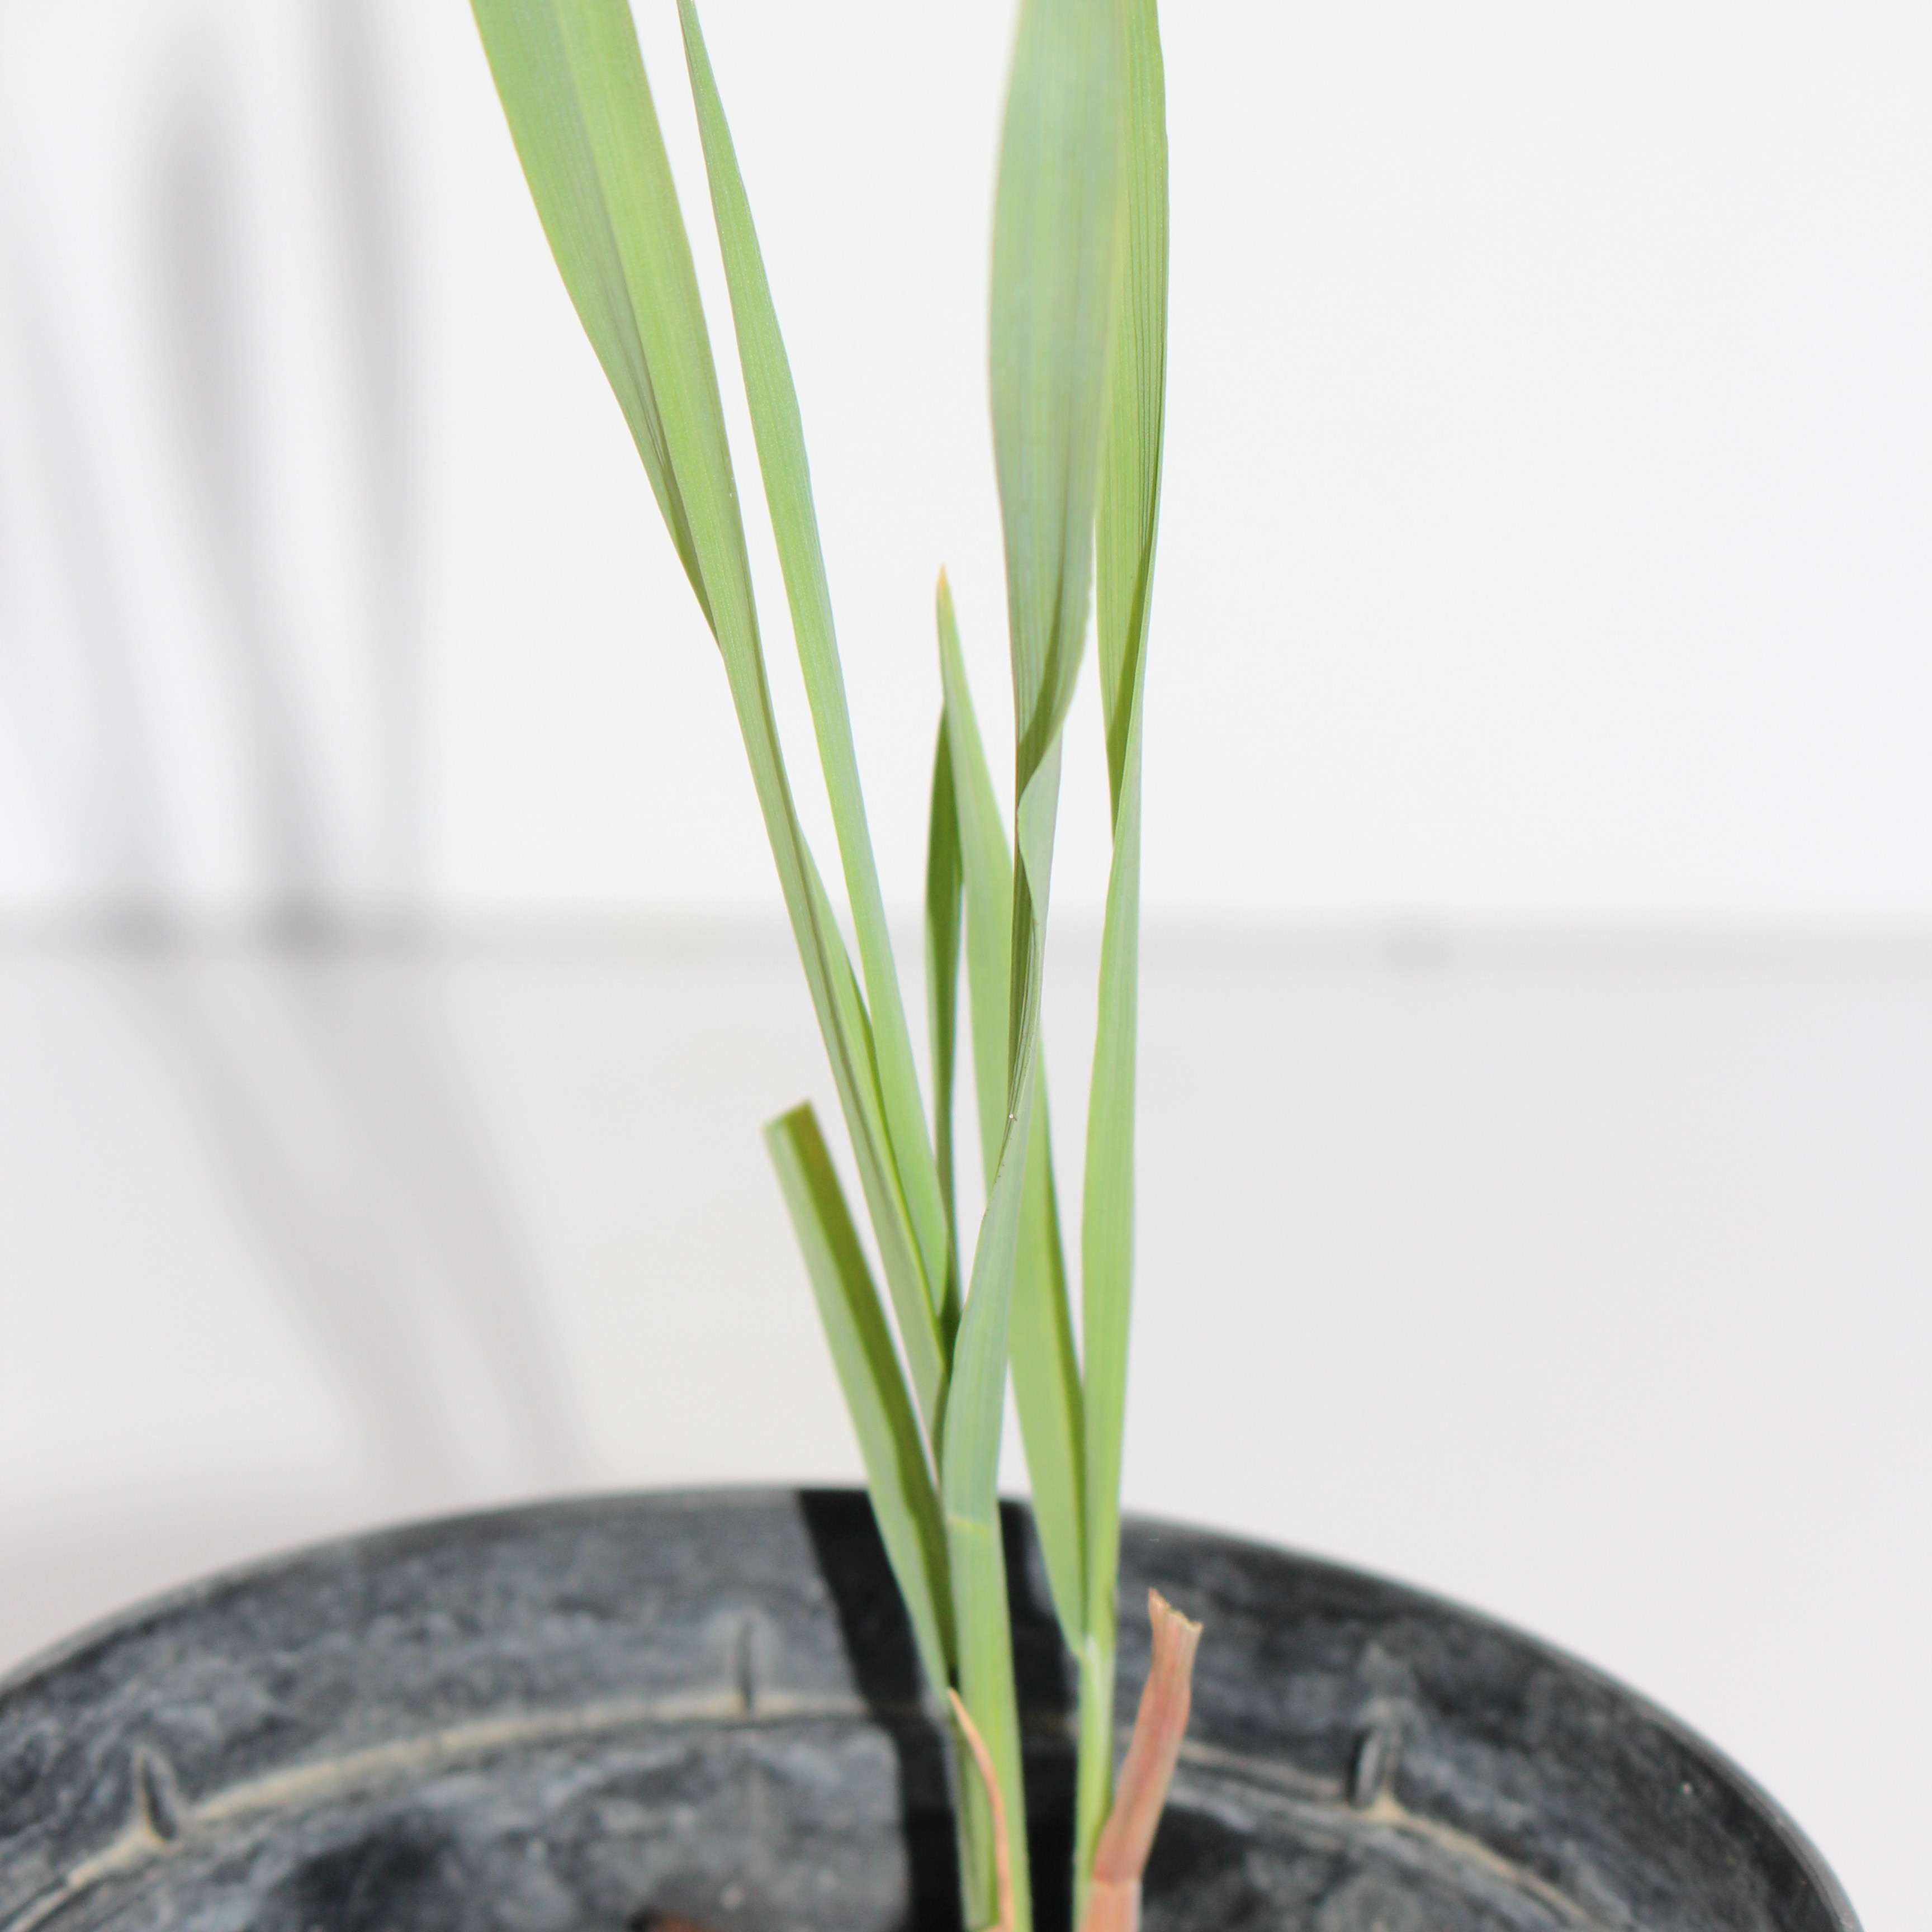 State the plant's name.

Avena sterilis
